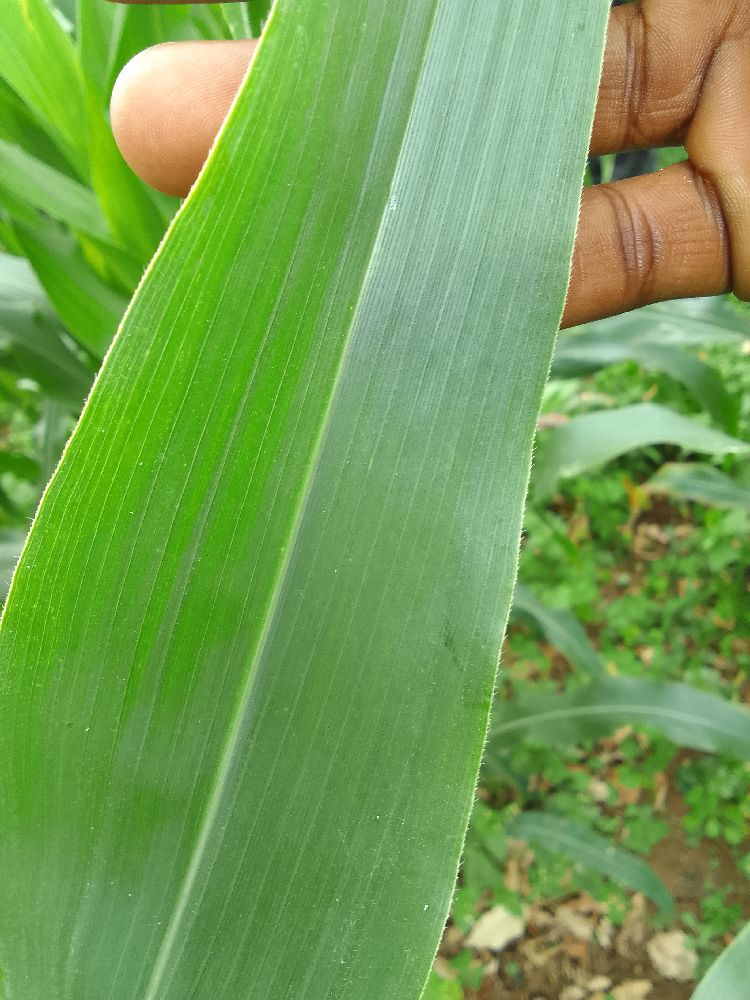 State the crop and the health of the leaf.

maize, healthy
